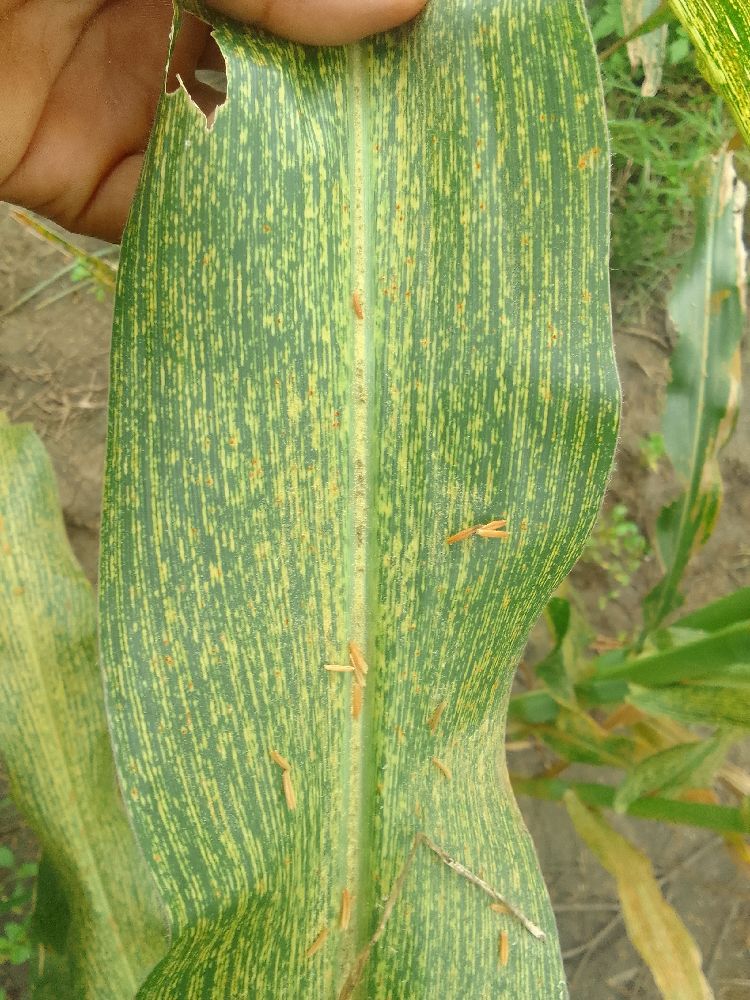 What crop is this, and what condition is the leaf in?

maize, maize streak virus
